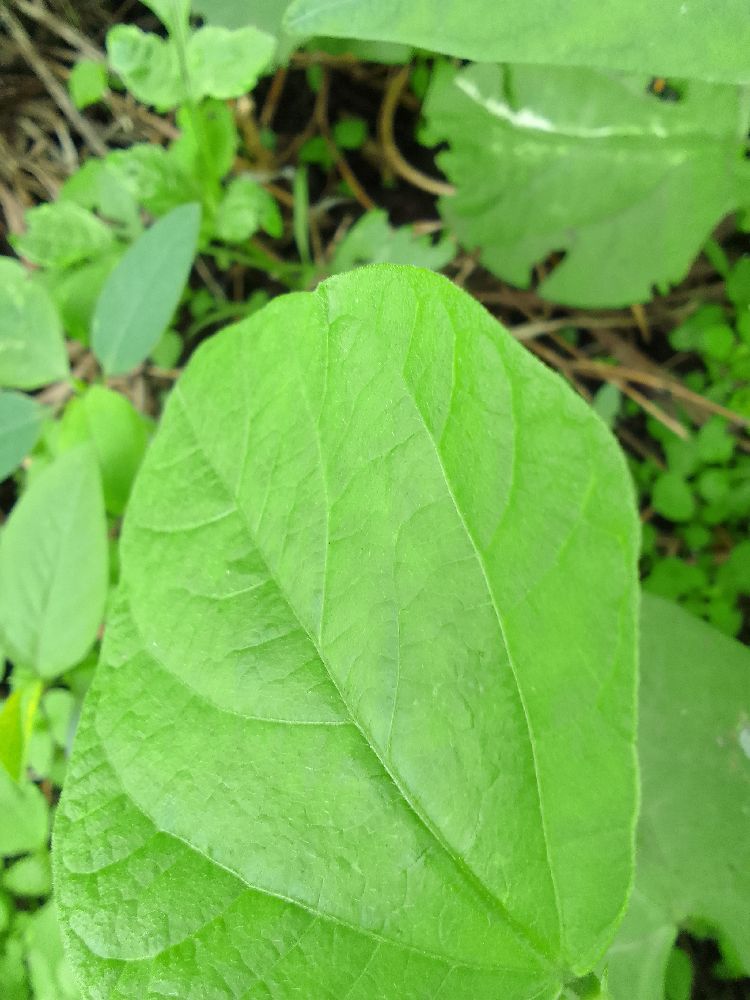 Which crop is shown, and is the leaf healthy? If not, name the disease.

common bean, healthy
